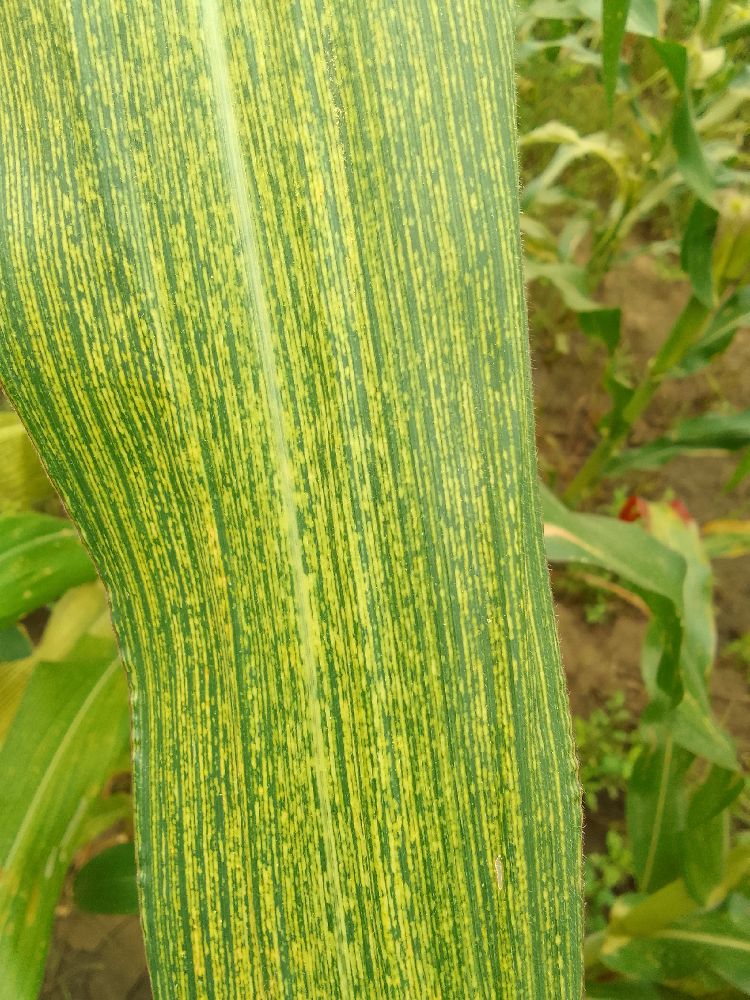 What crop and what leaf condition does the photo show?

maize, maize streak virus
